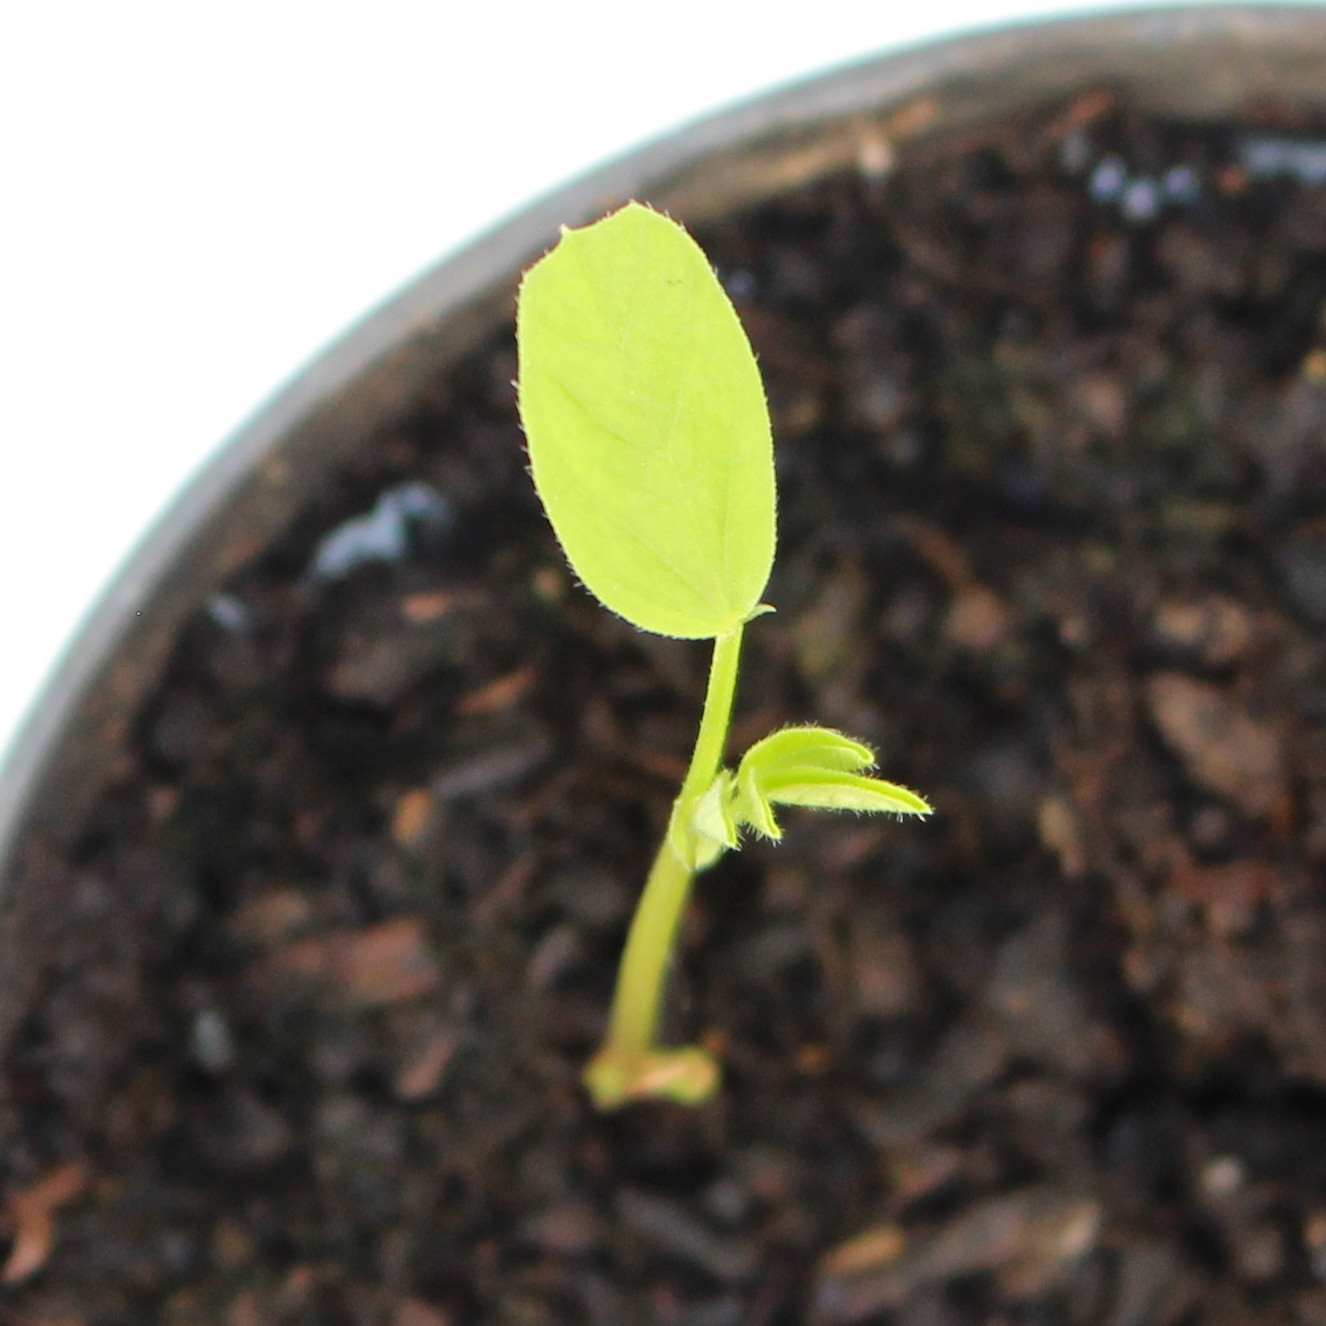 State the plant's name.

Vicia sativa
